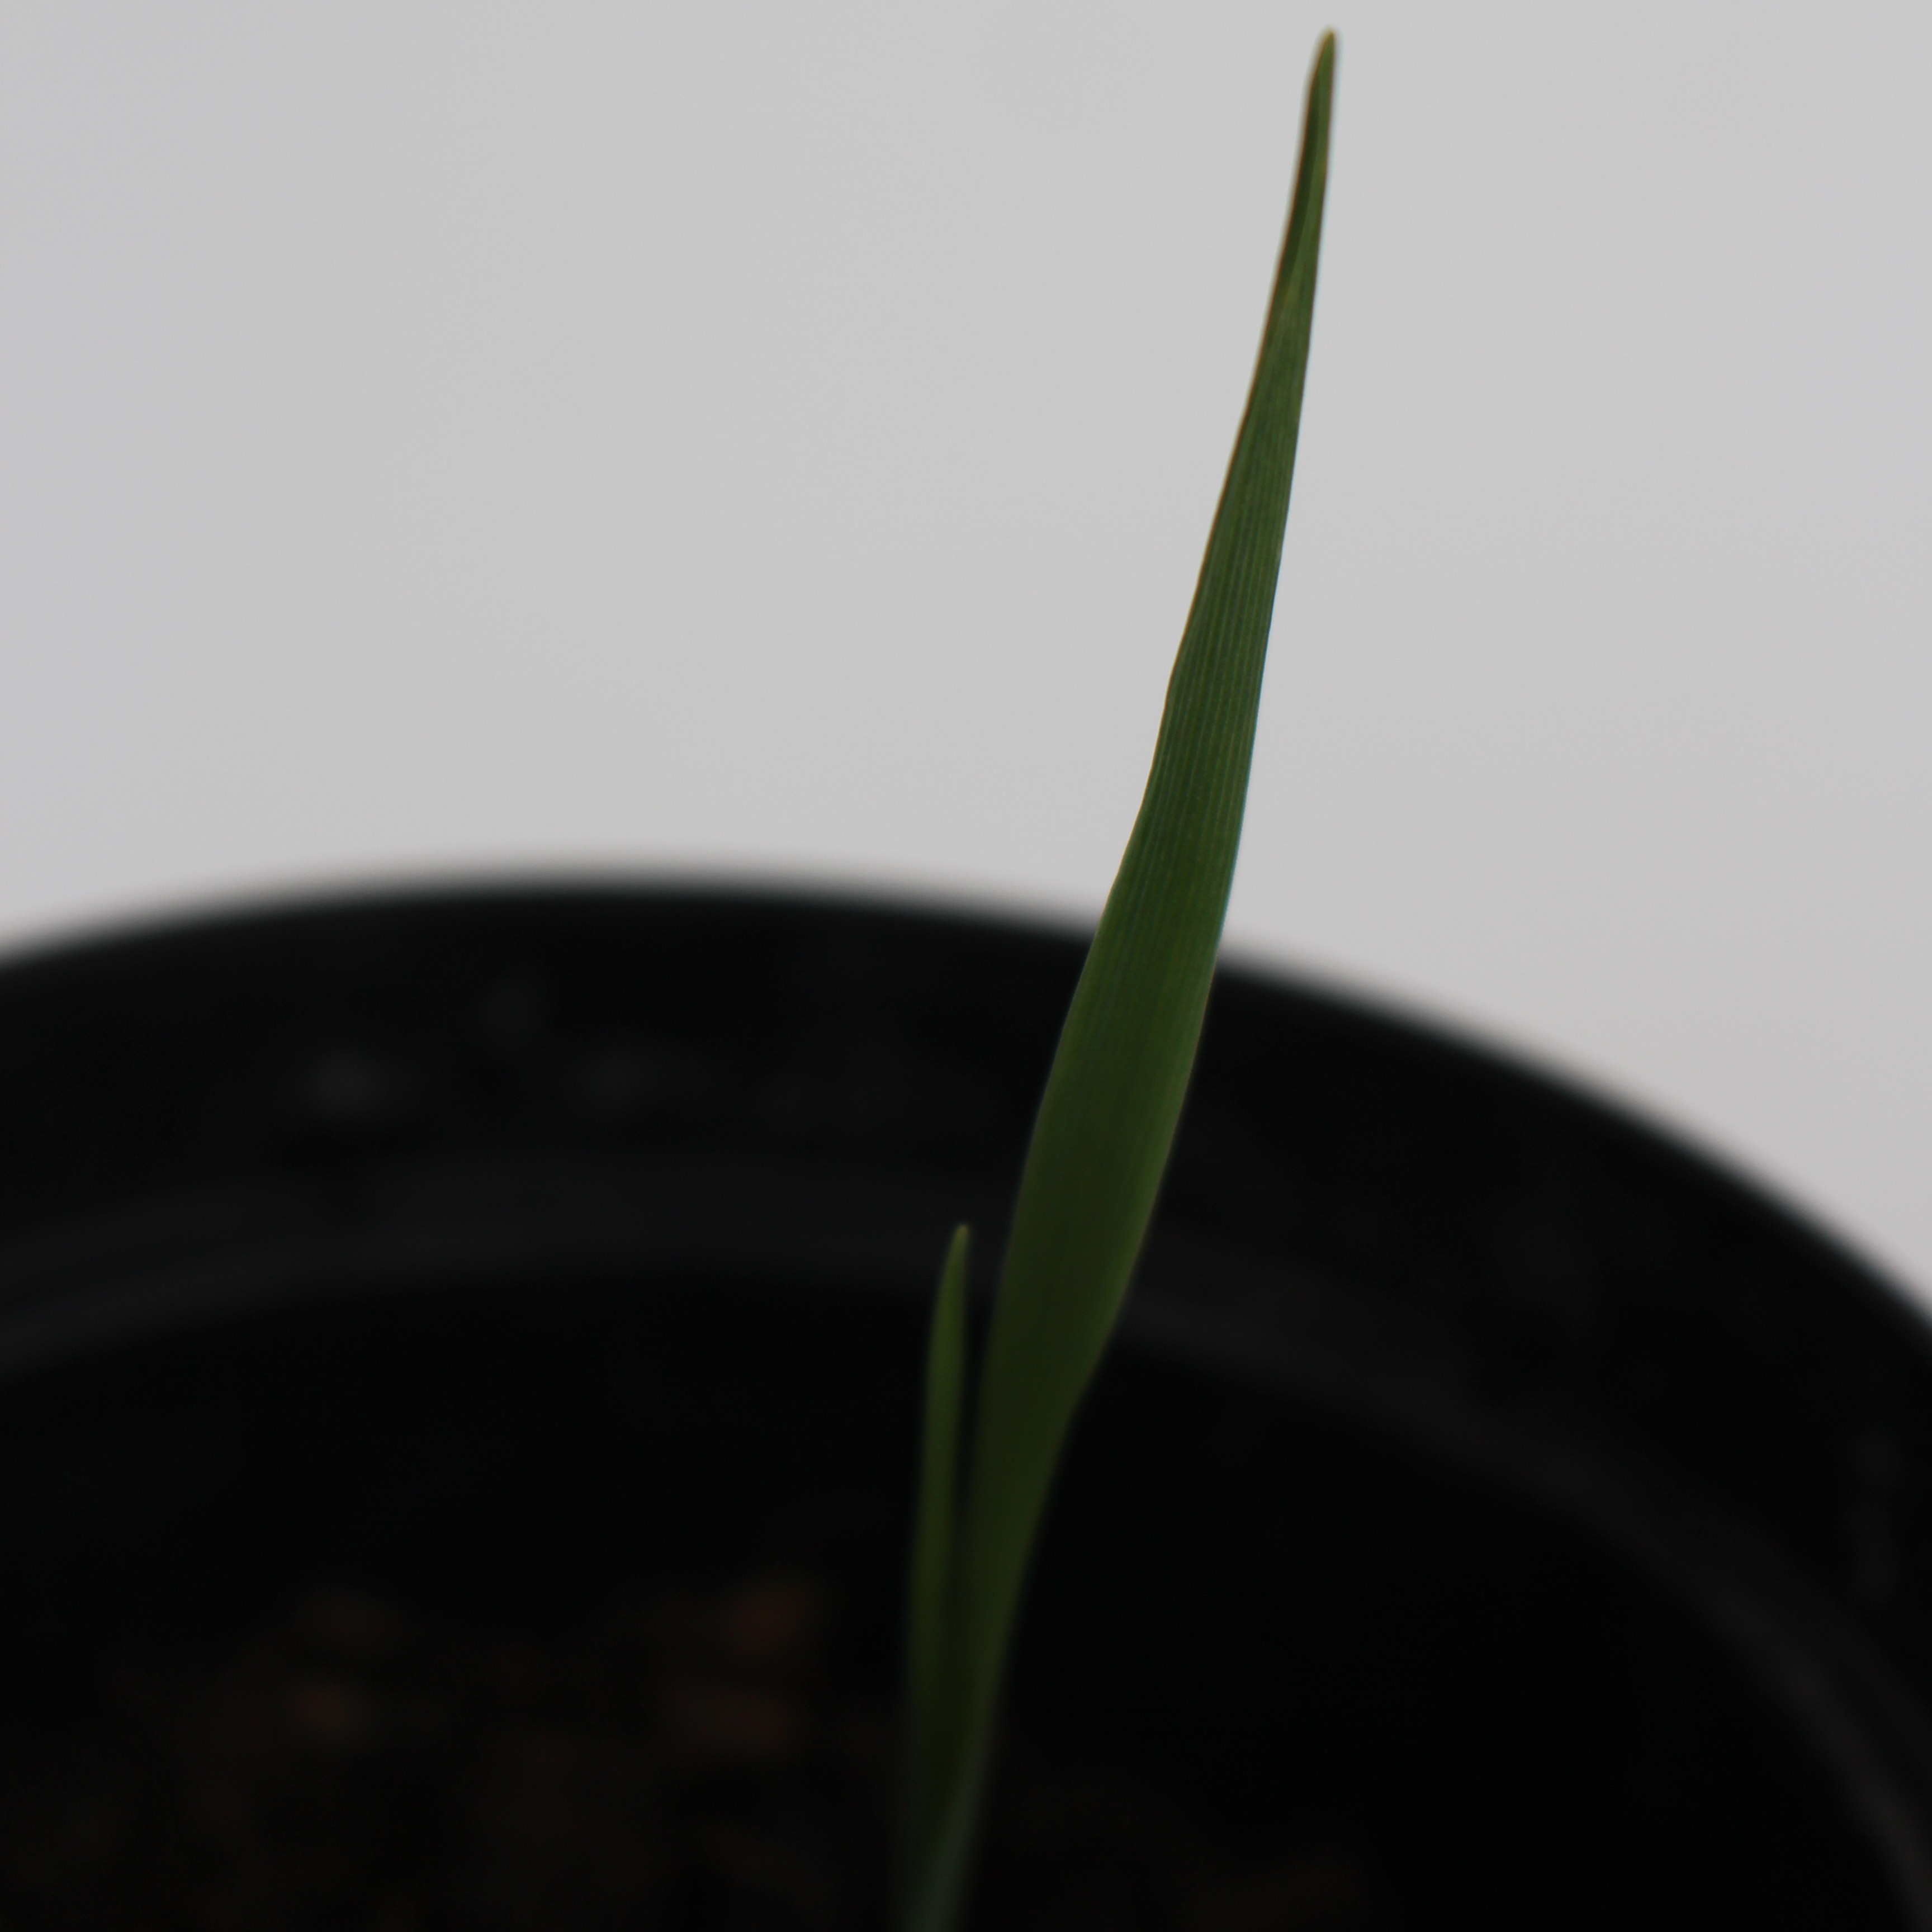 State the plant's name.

Avena sterilis
